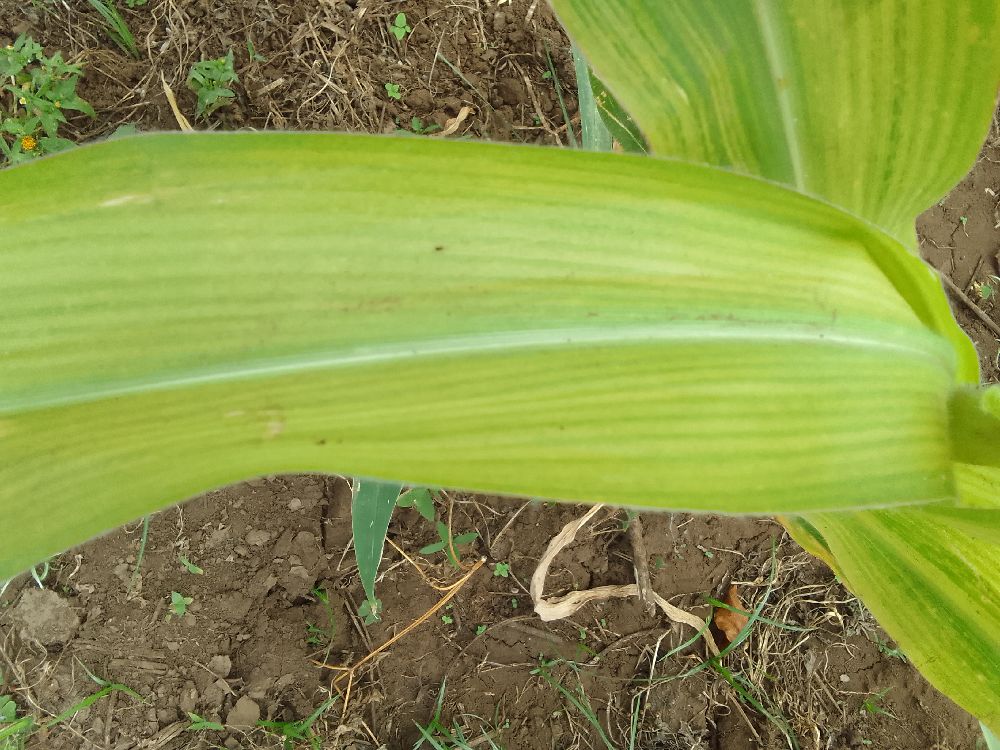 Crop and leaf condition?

maize, maize lethal necrosis
